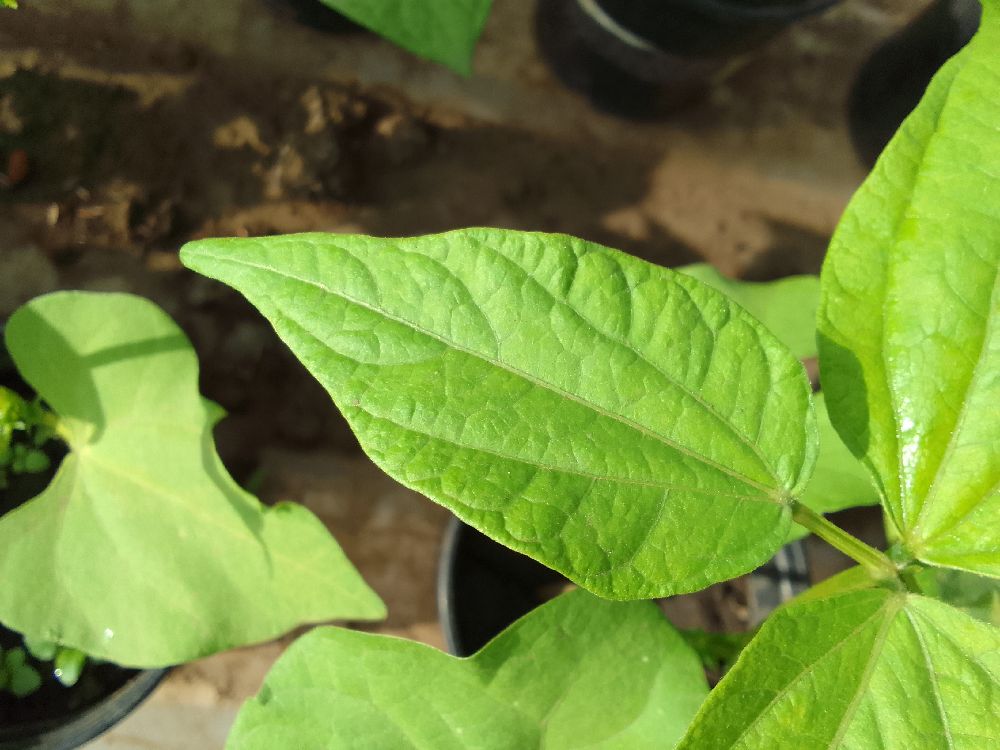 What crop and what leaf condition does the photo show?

common bean, healthy
